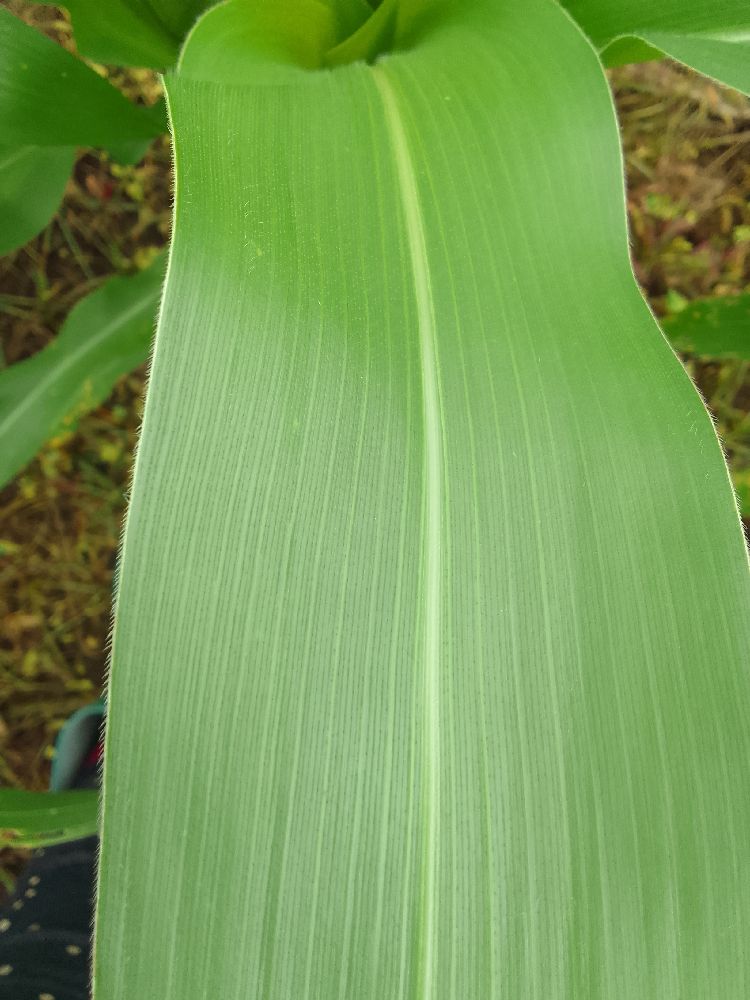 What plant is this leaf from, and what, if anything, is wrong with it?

maize, healthy
